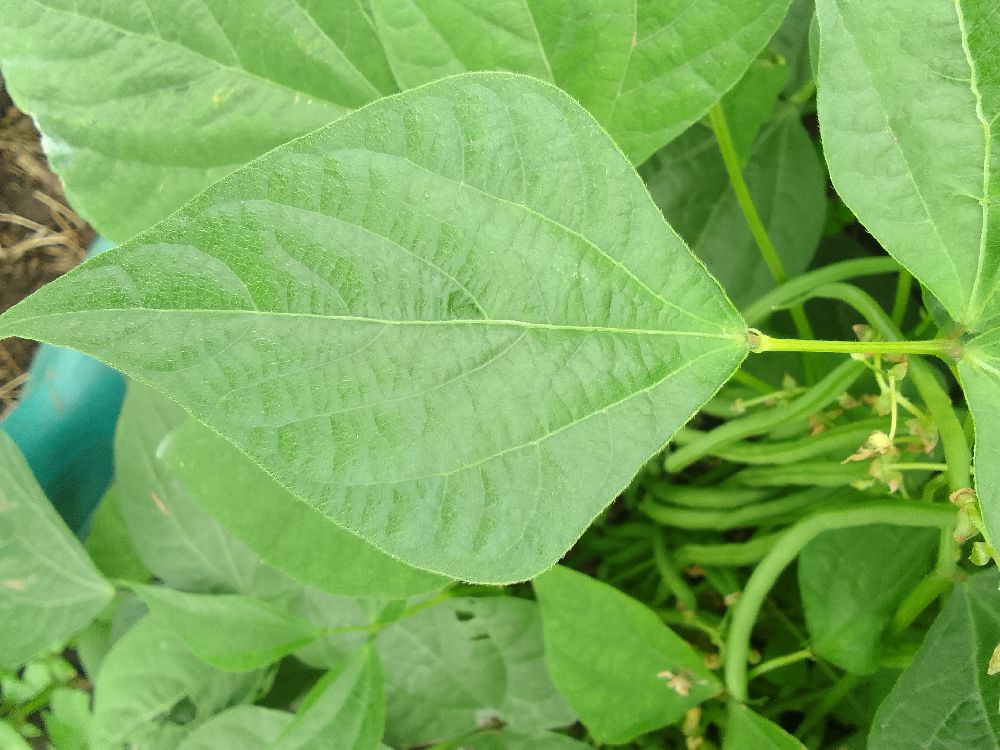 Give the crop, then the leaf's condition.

common bean, healthy
